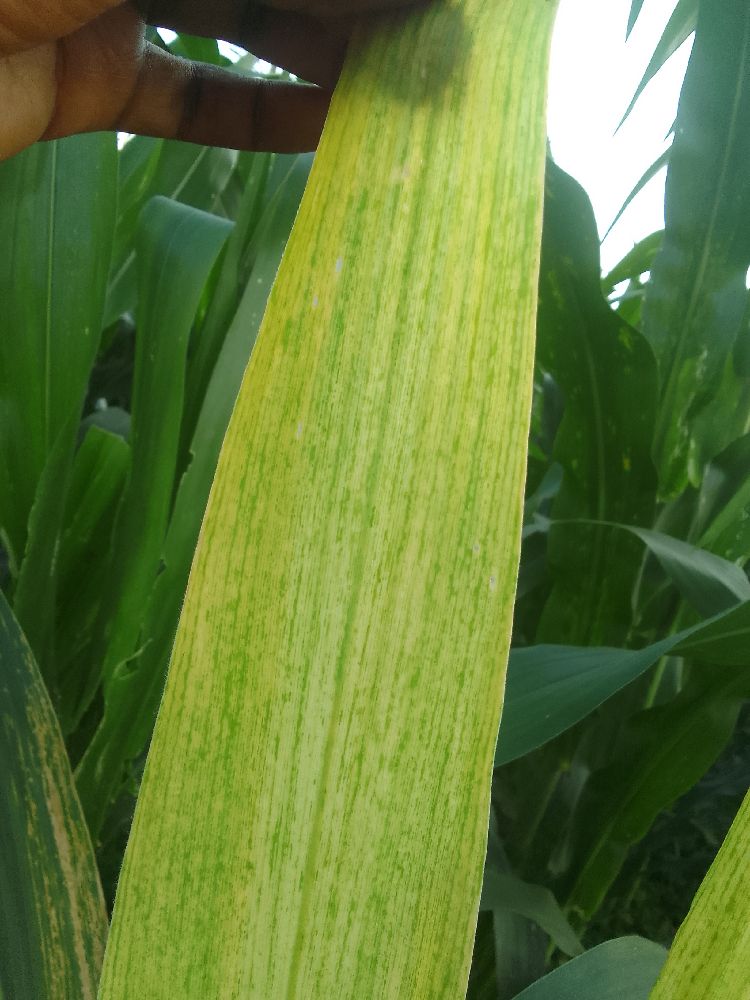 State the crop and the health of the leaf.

maize, maize lethal necrosis
